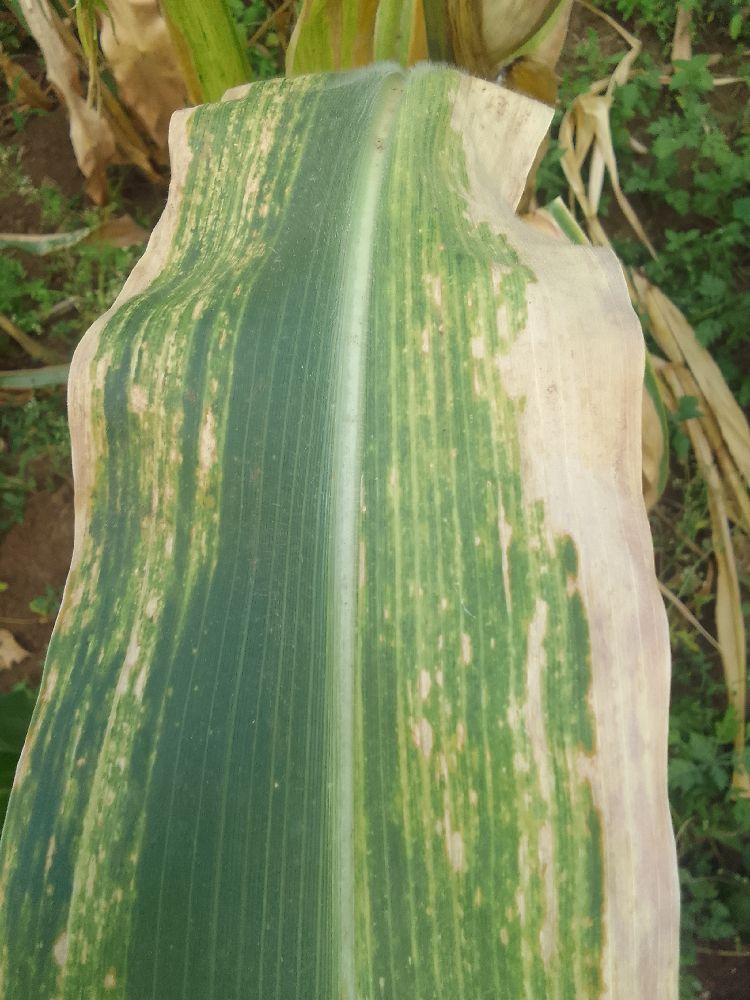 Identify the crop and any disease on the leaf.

maize, maize lethal necrosis
